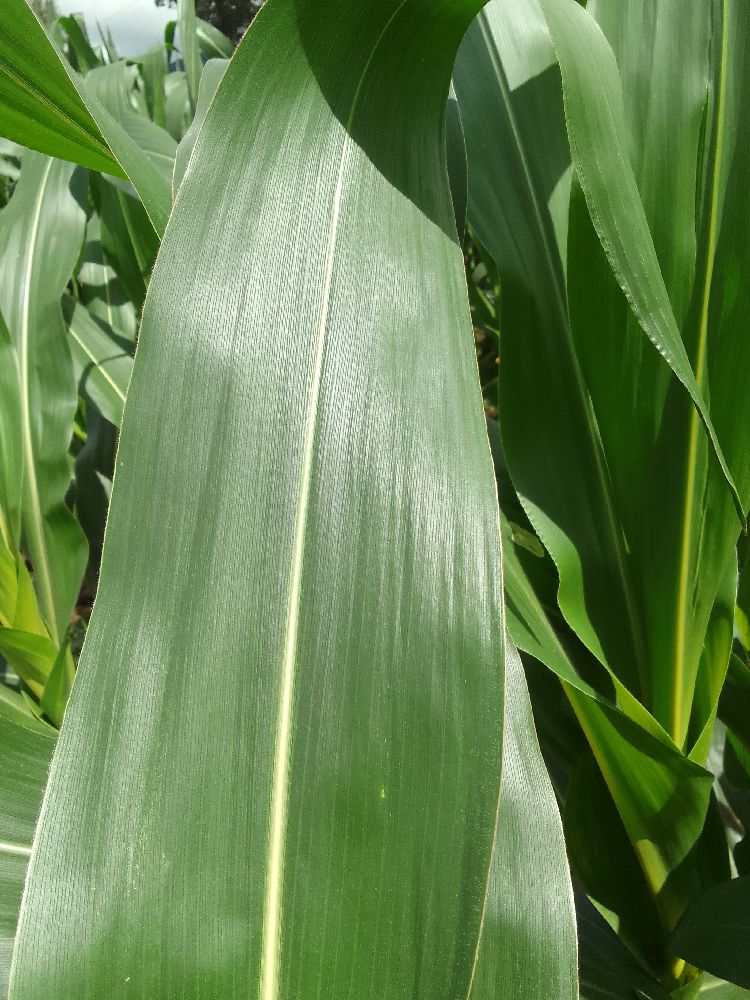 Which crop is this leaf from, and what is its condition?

maize, healthy
